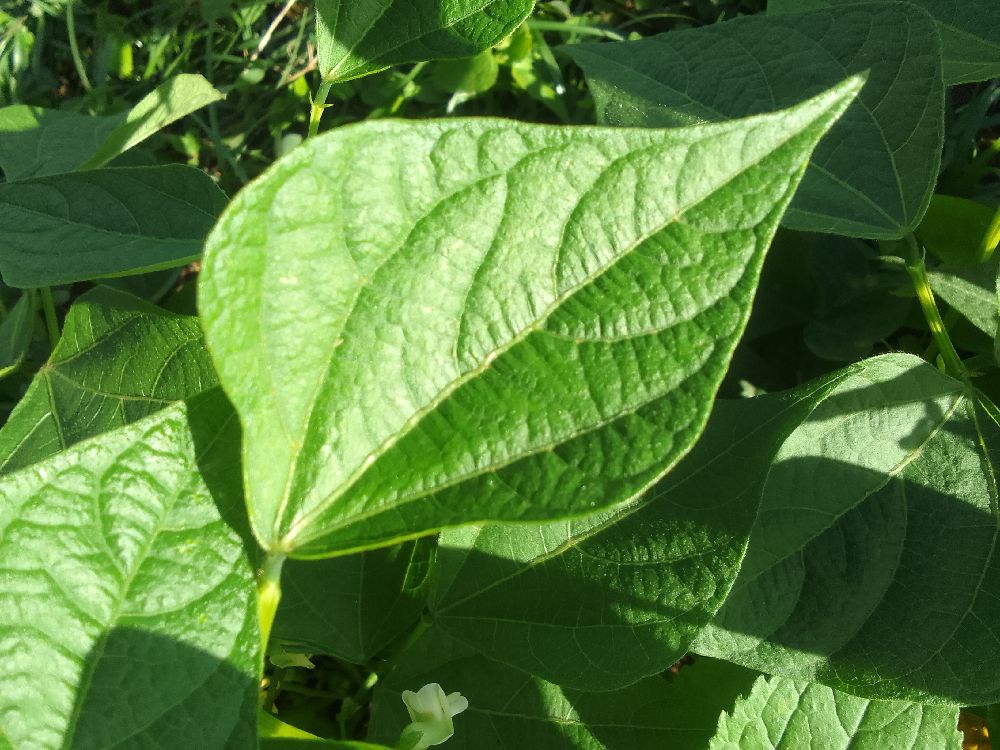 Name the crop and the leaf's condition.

common bean, healthy
